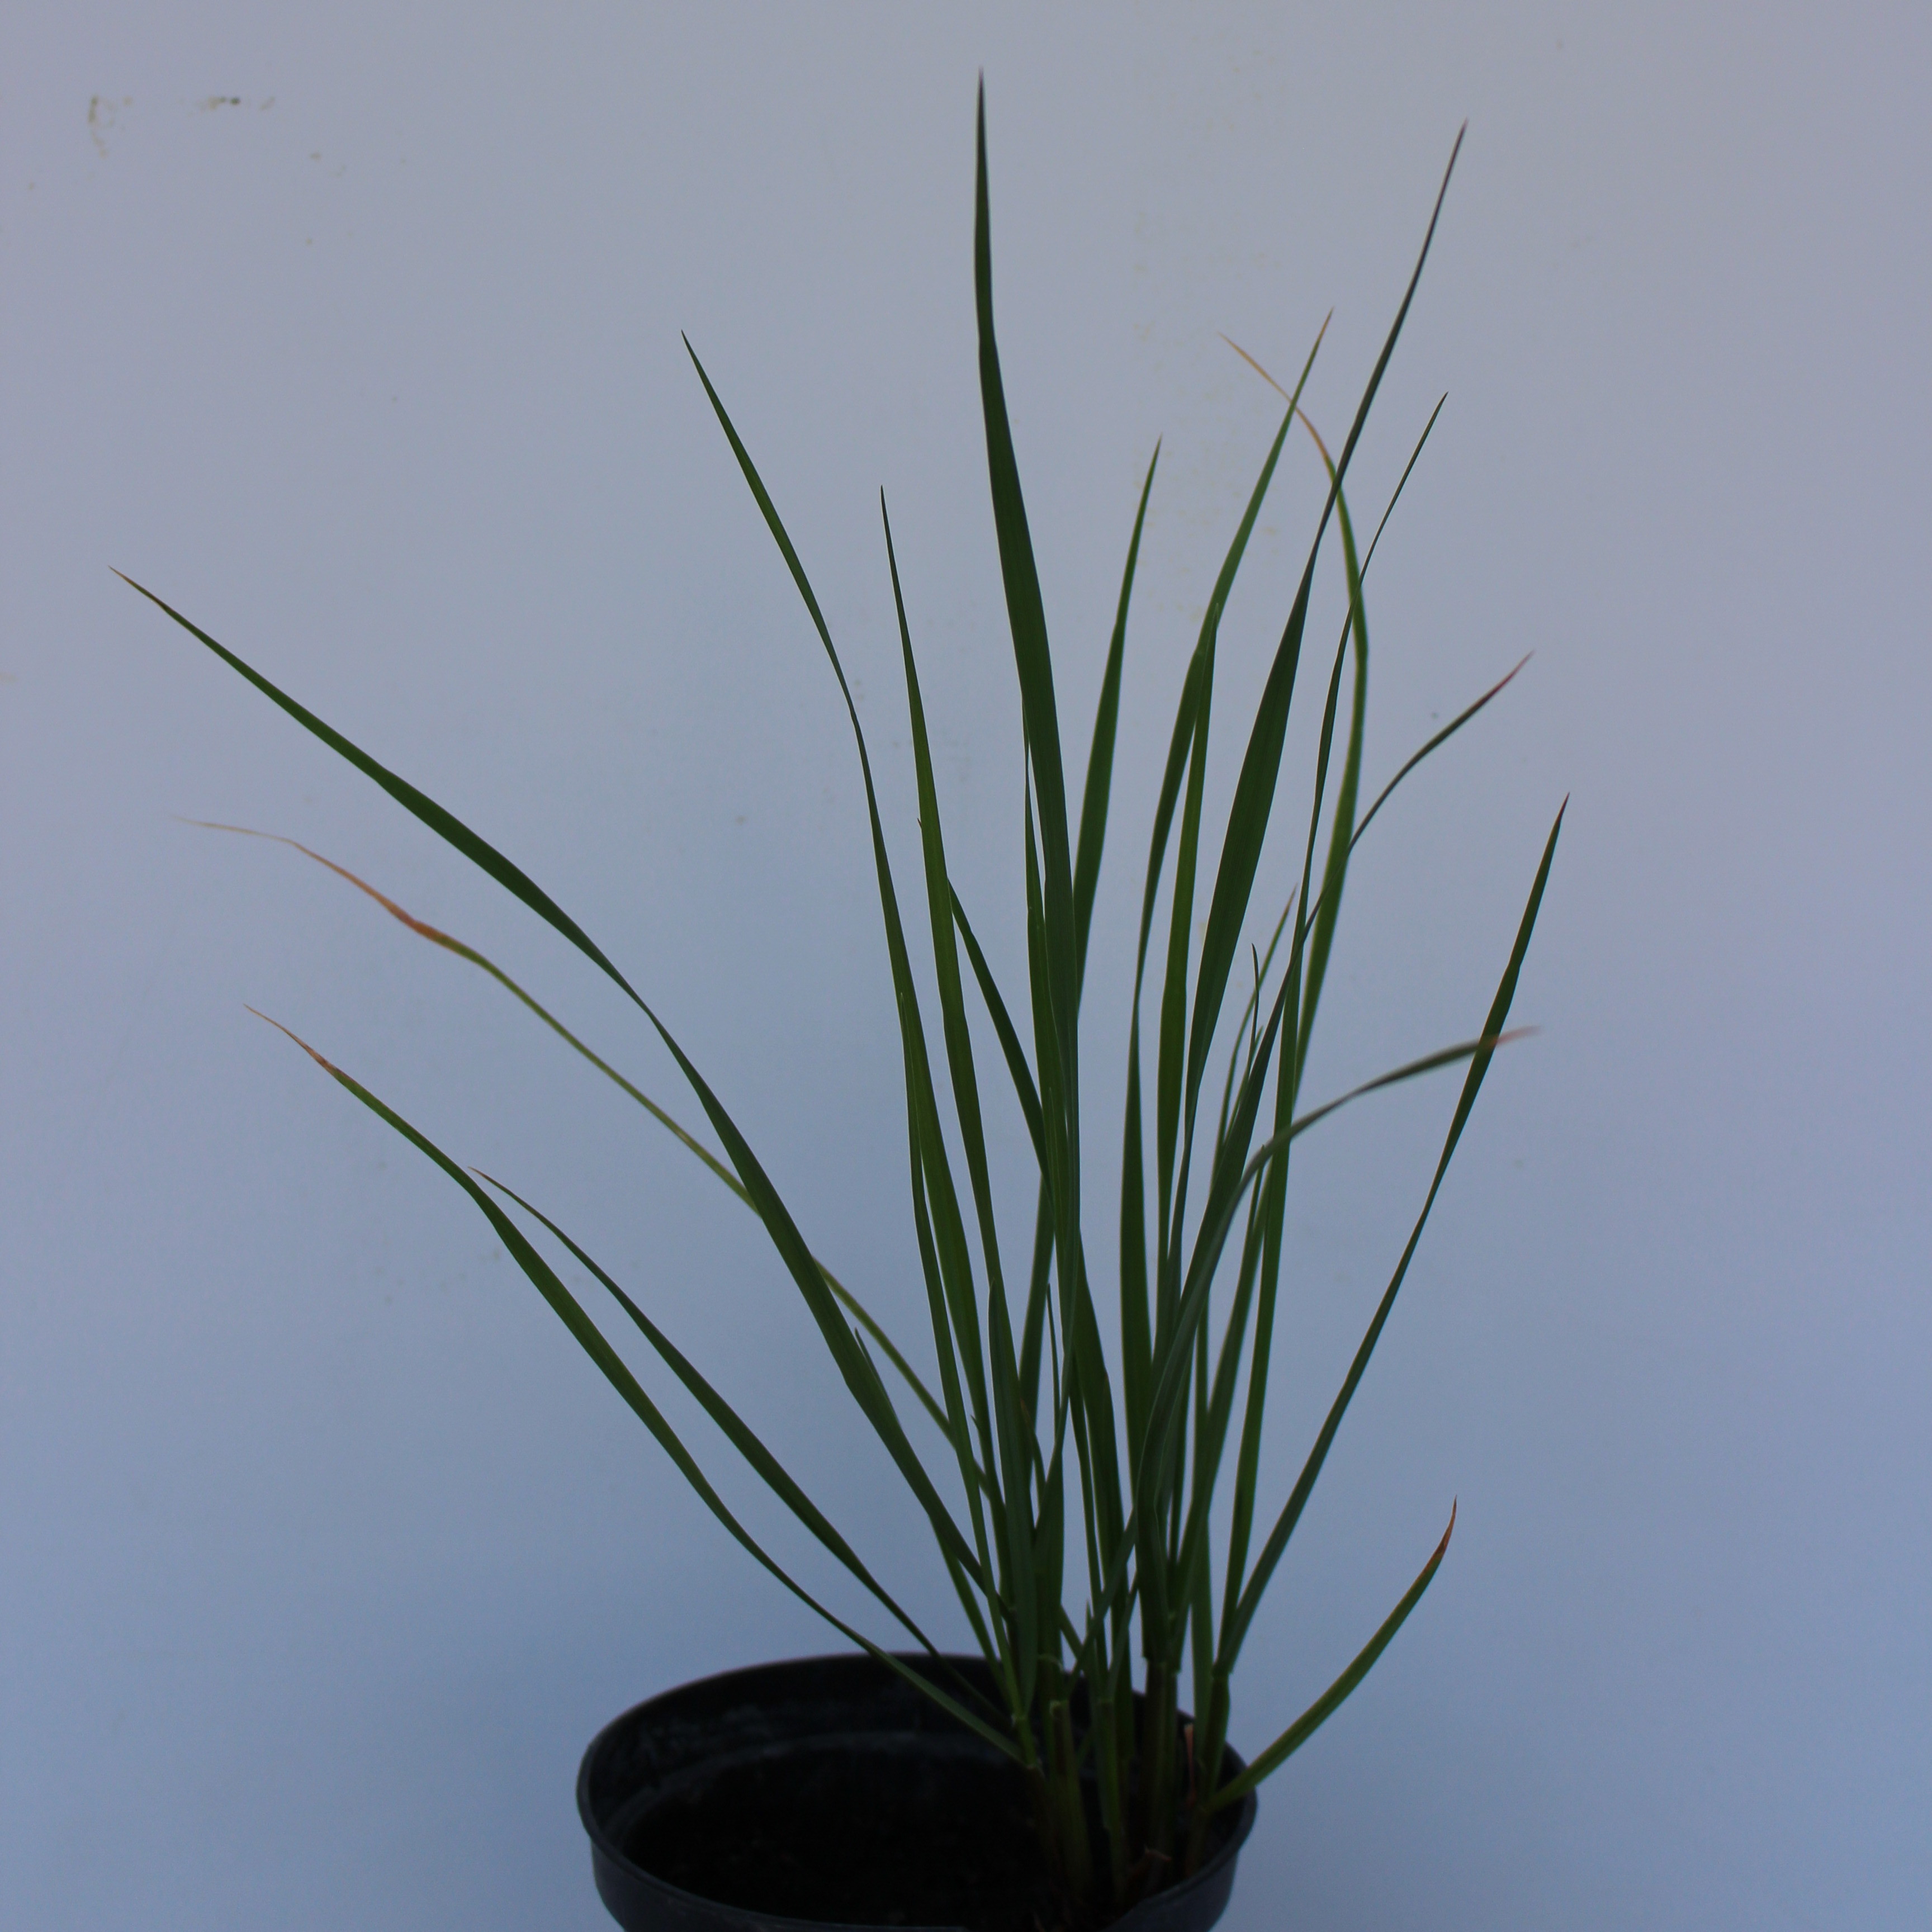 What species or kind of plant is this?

Lolium multiflorum
